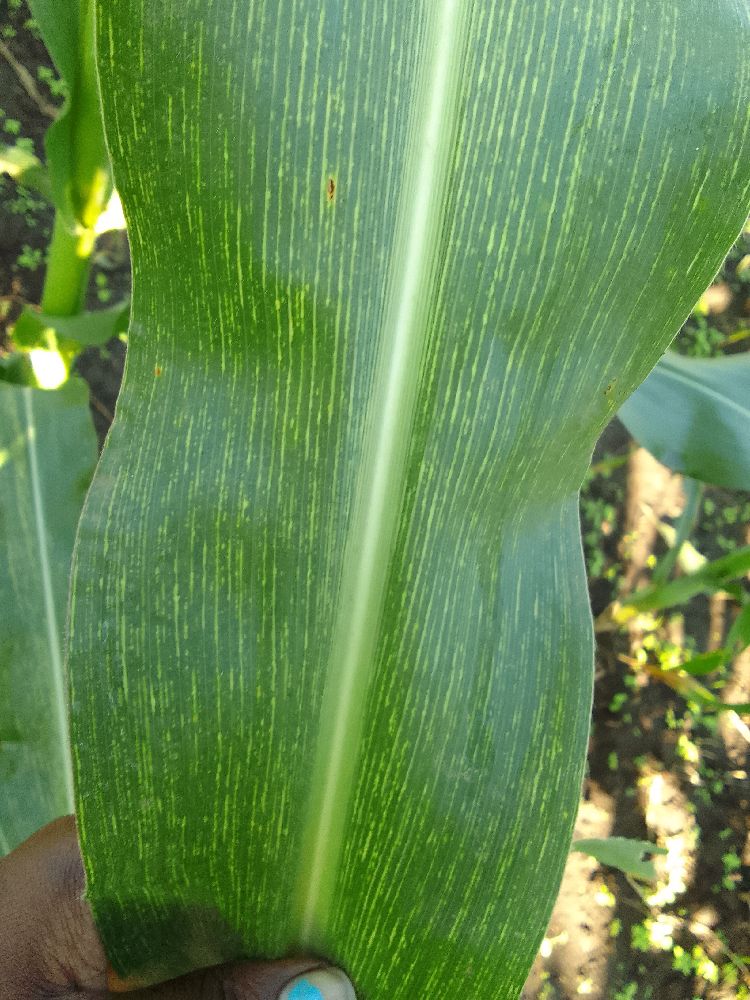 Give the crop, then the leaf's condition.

maize, maize streak virus
